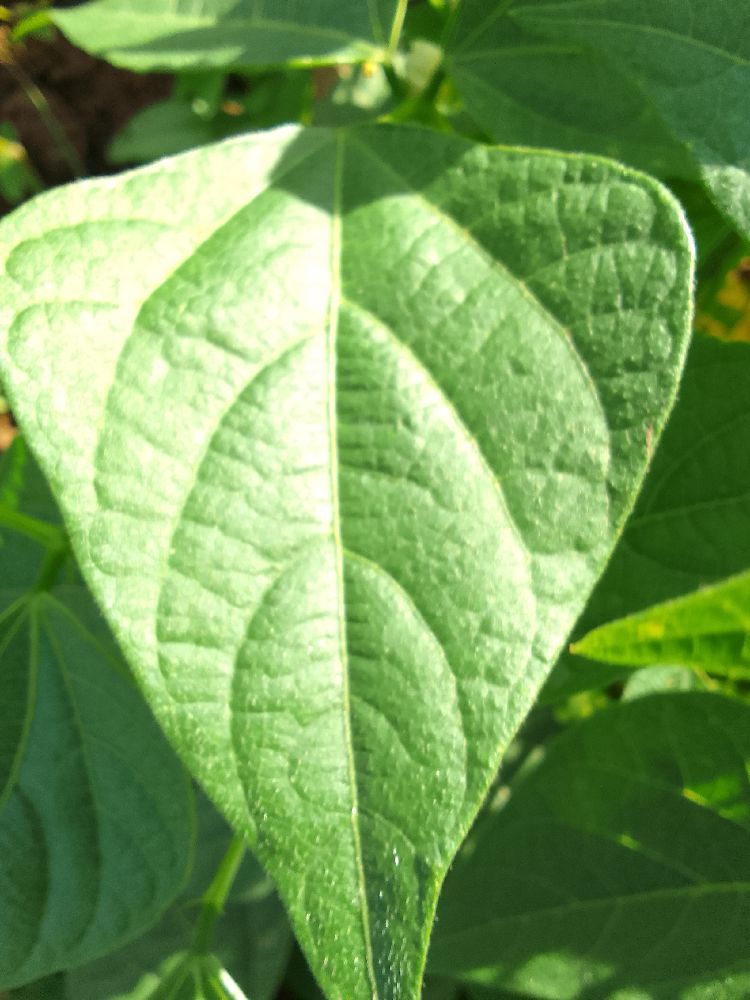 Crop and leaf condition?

common bean, healthy
